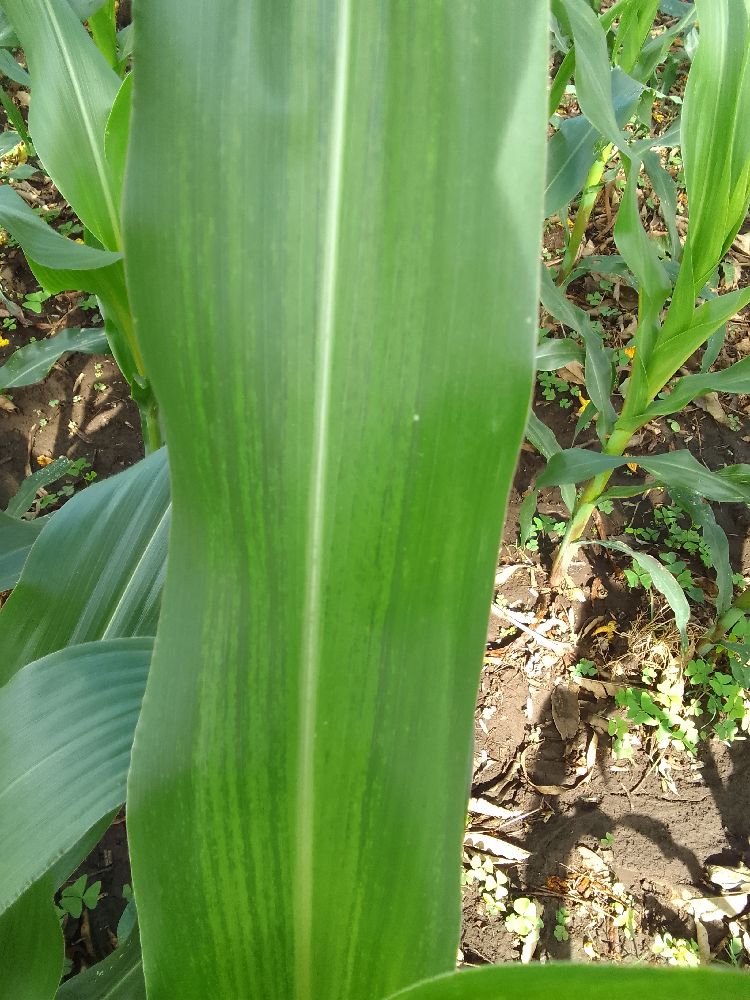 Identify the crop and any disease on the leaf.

maize, maize lethal necrosis
